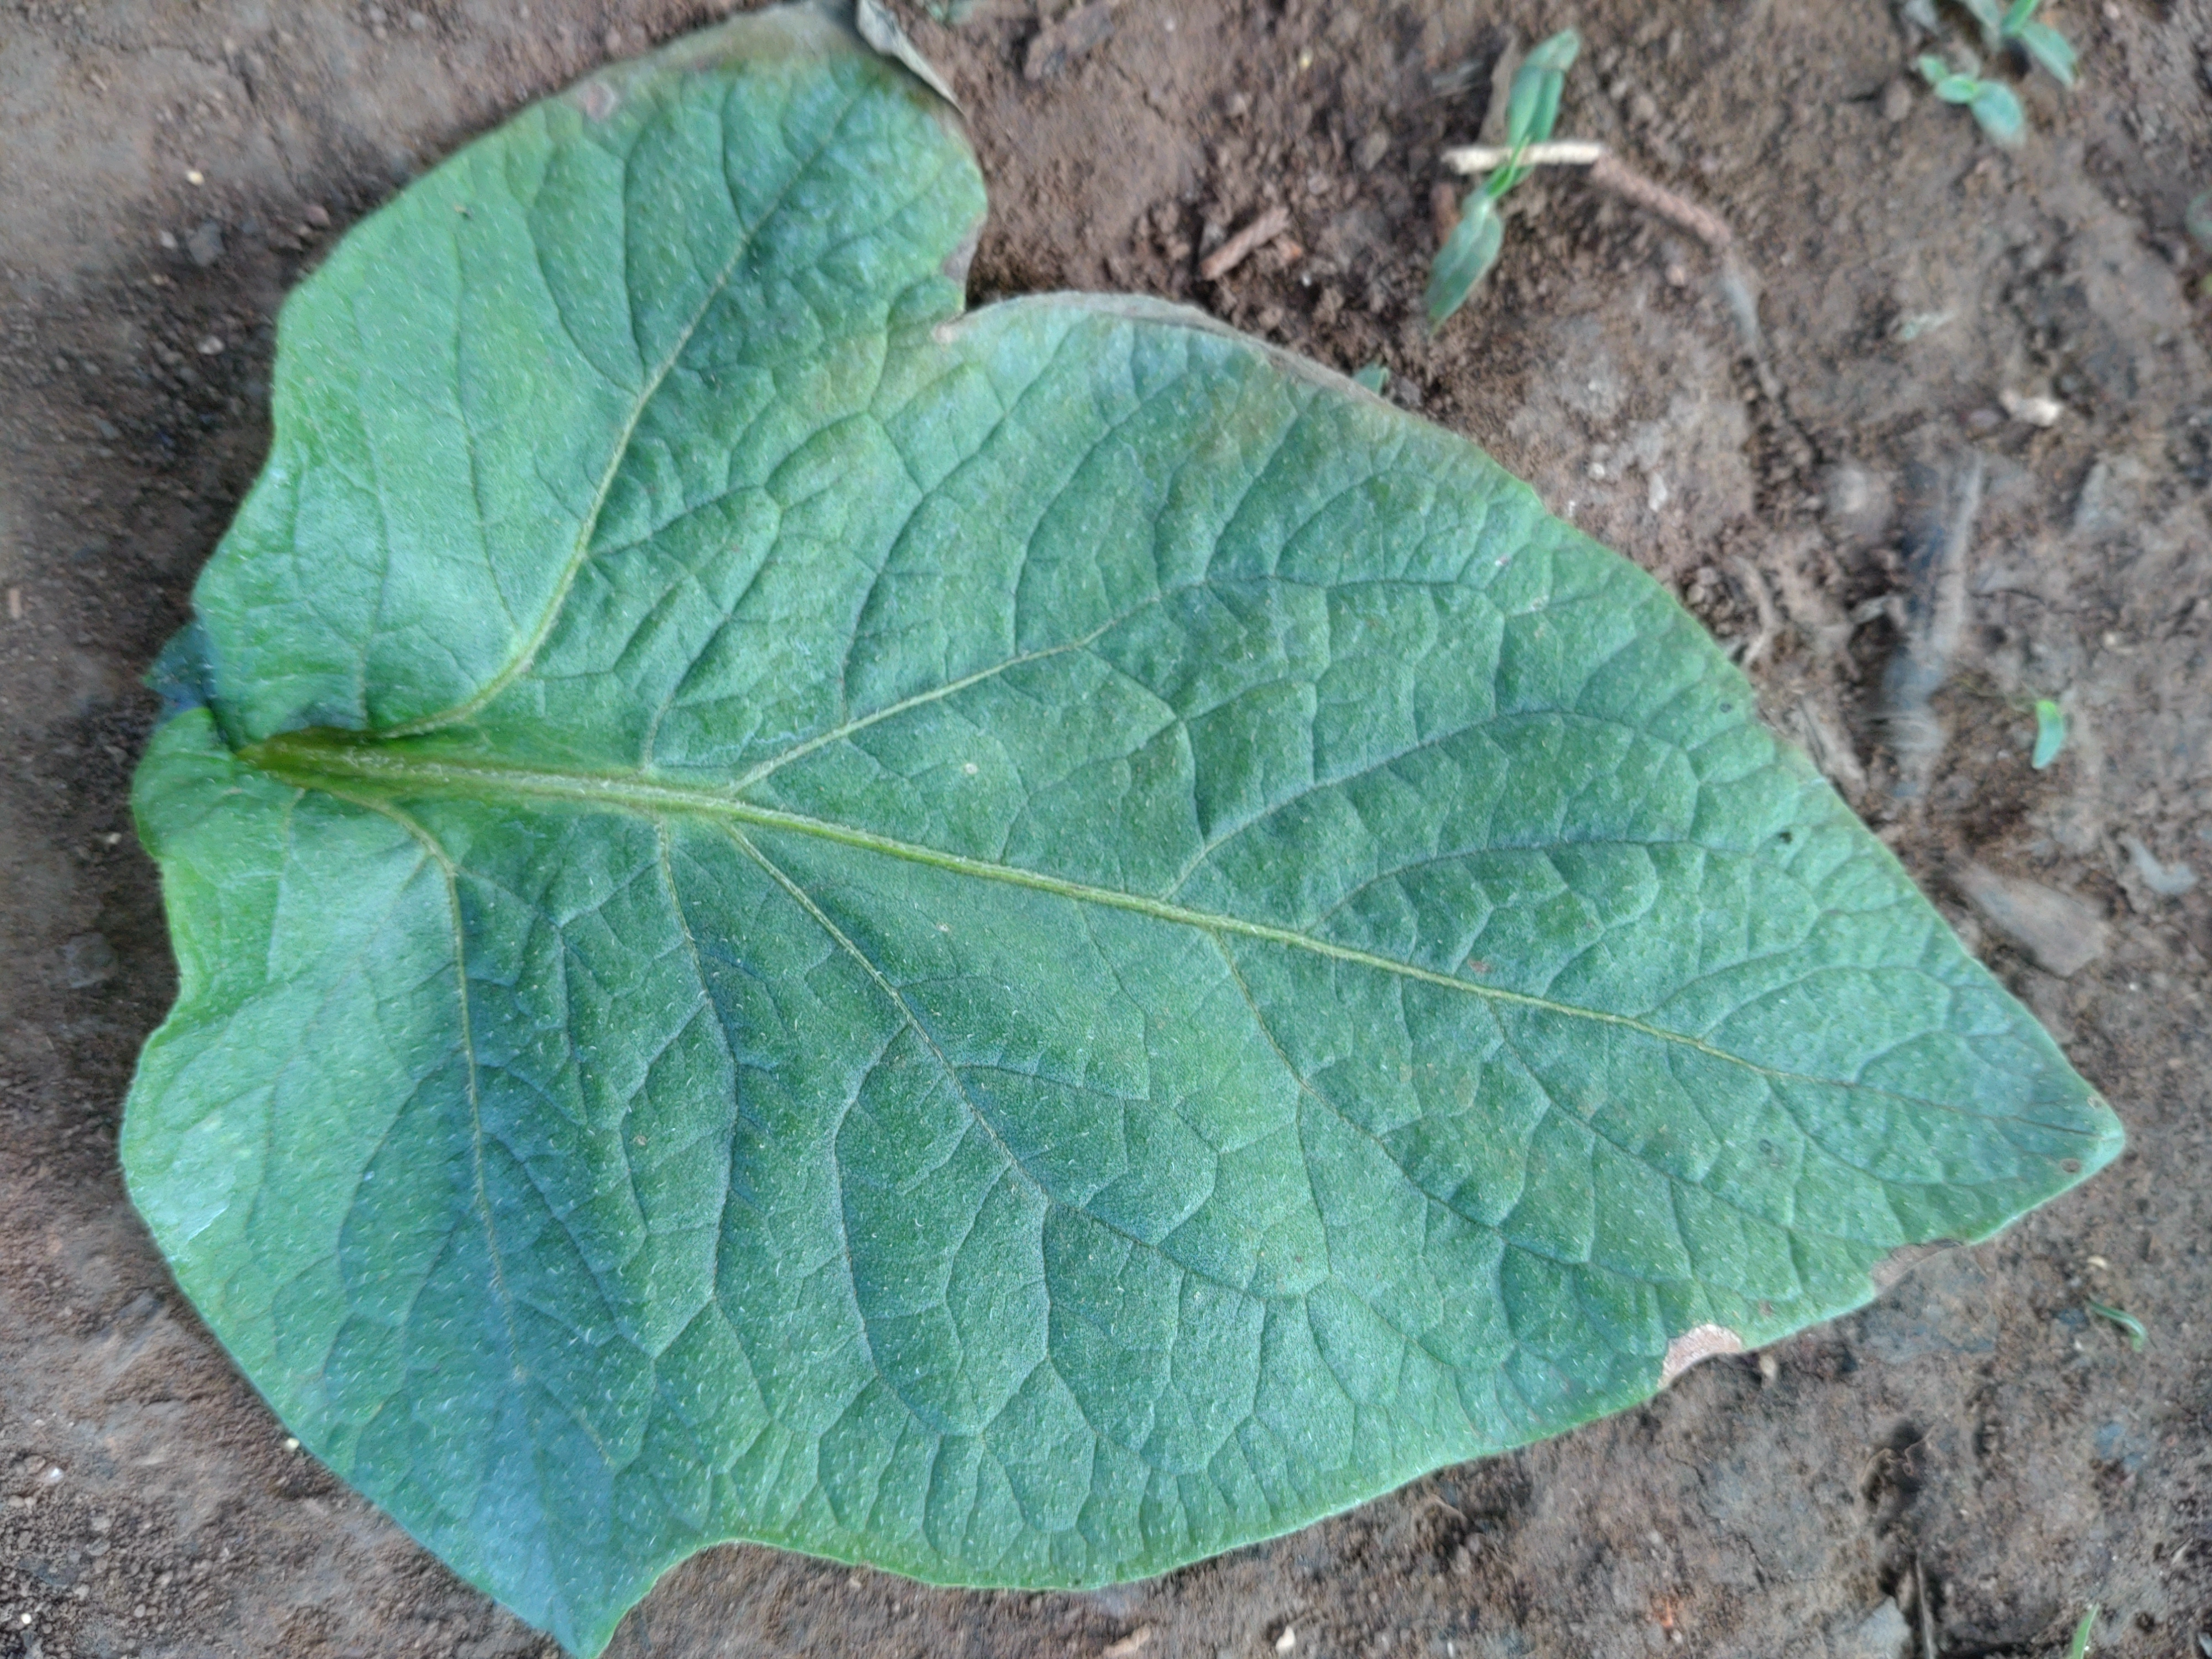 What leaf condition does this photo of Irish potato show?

early blight
